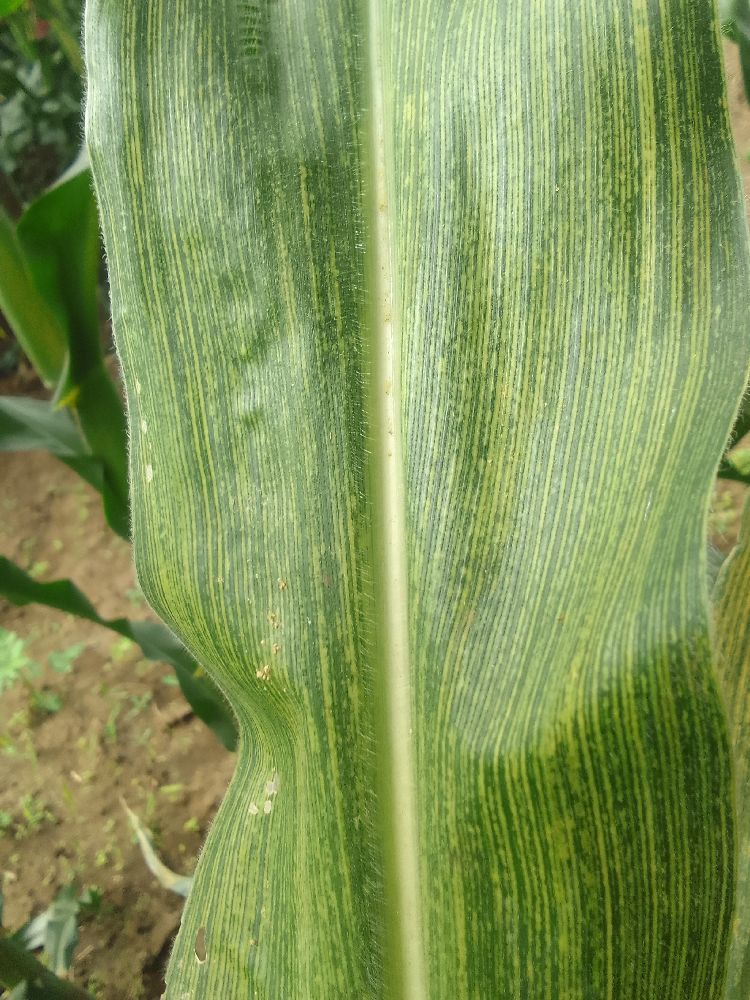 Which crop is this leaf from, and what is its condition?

maize, maize streak virus
